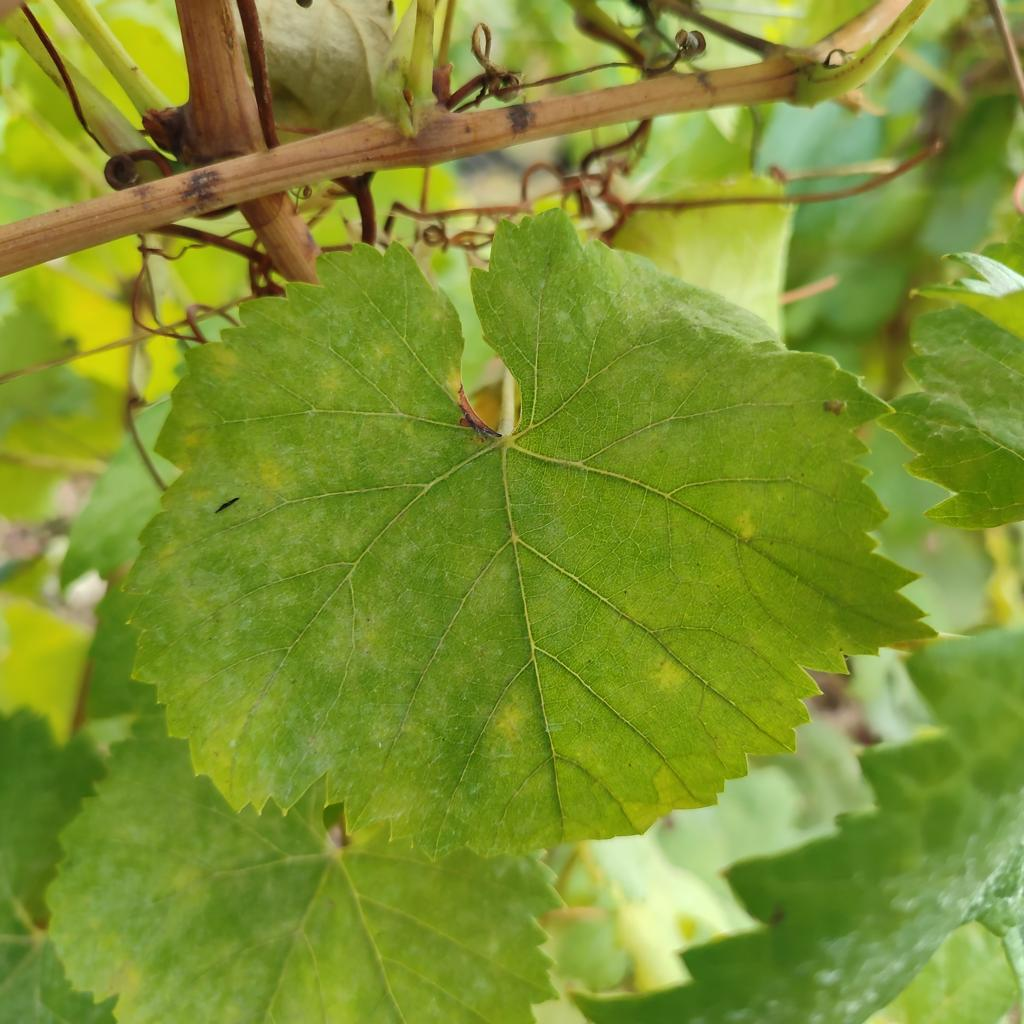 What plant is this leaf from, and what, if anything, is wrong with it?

grapevine, powdery mildew
